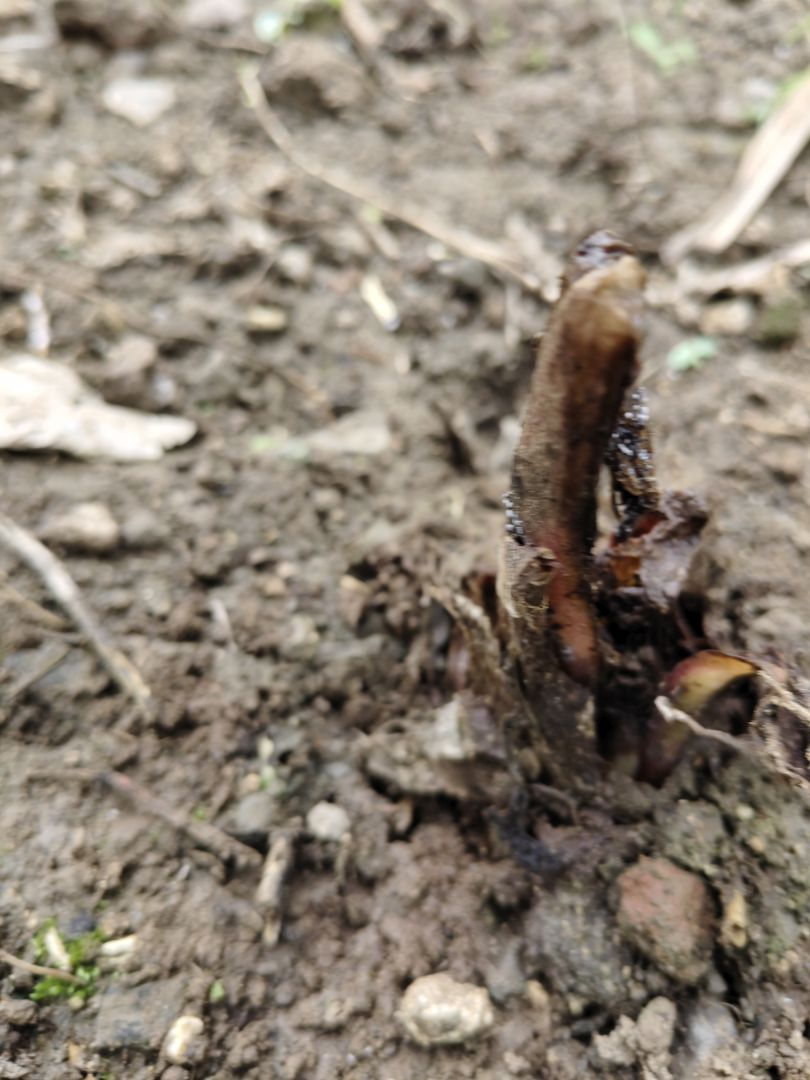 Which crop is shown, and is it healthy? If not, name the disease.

taro, root rot
